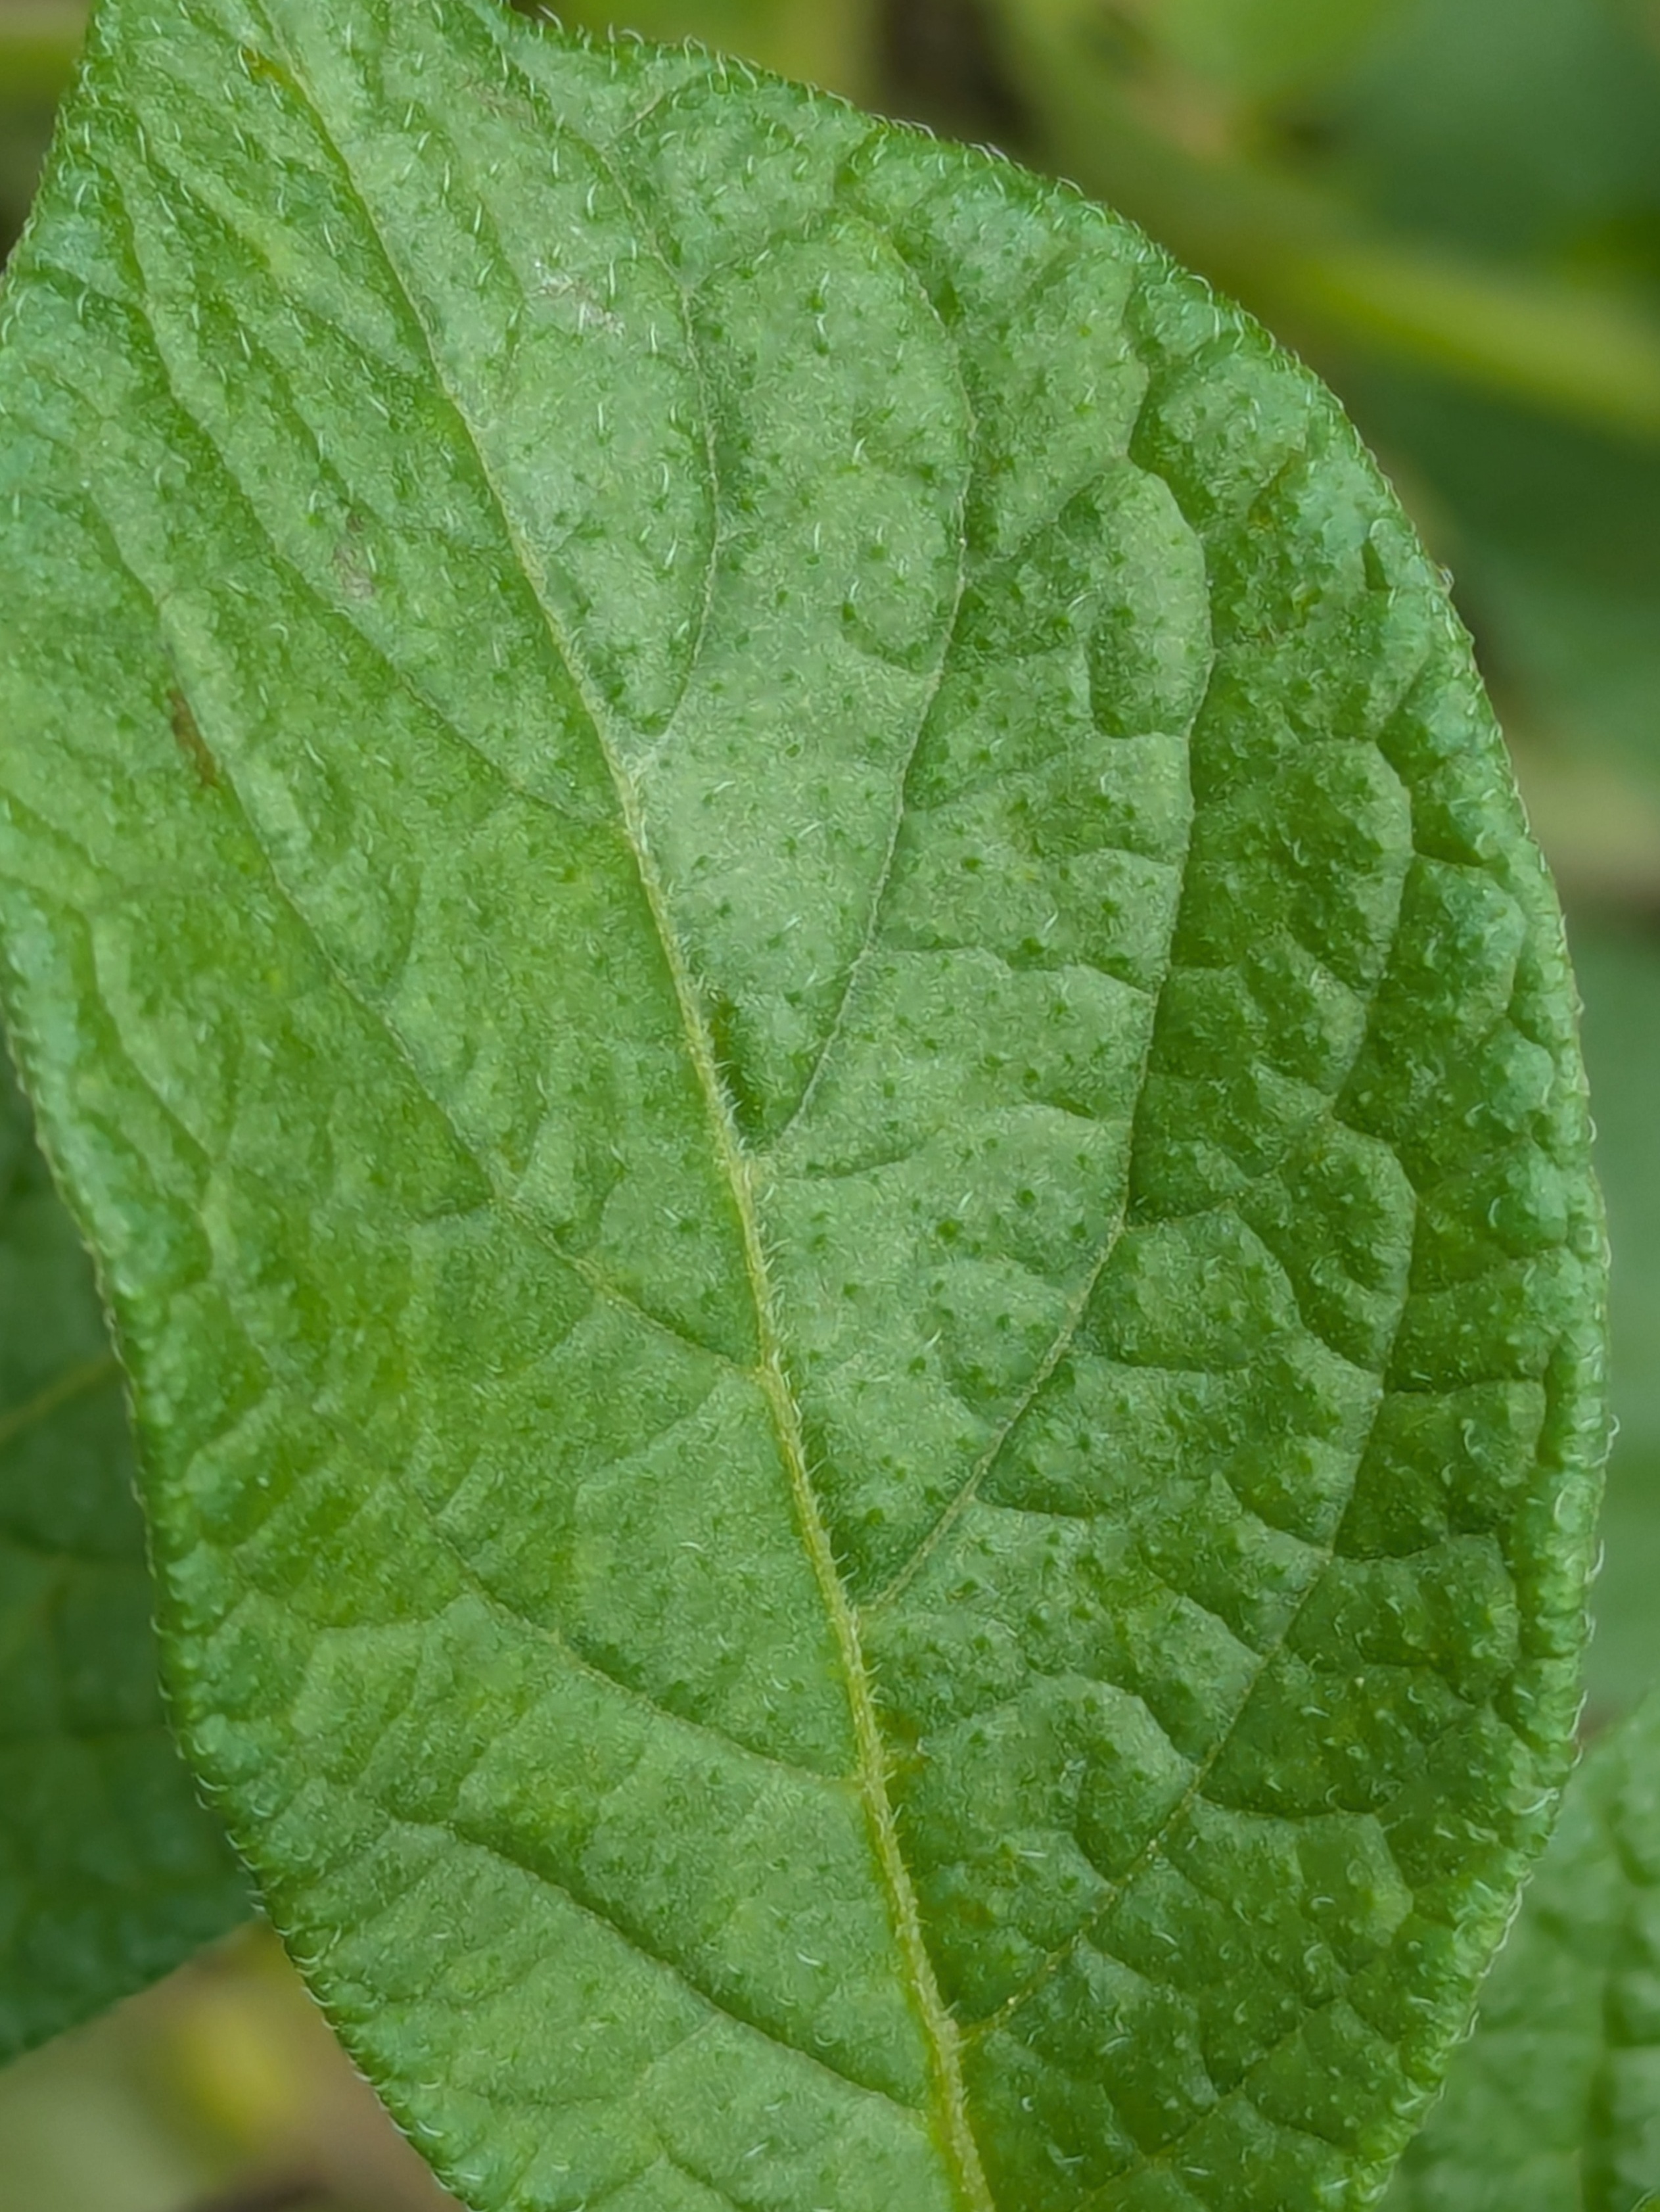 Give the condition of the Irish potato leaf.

healthy
